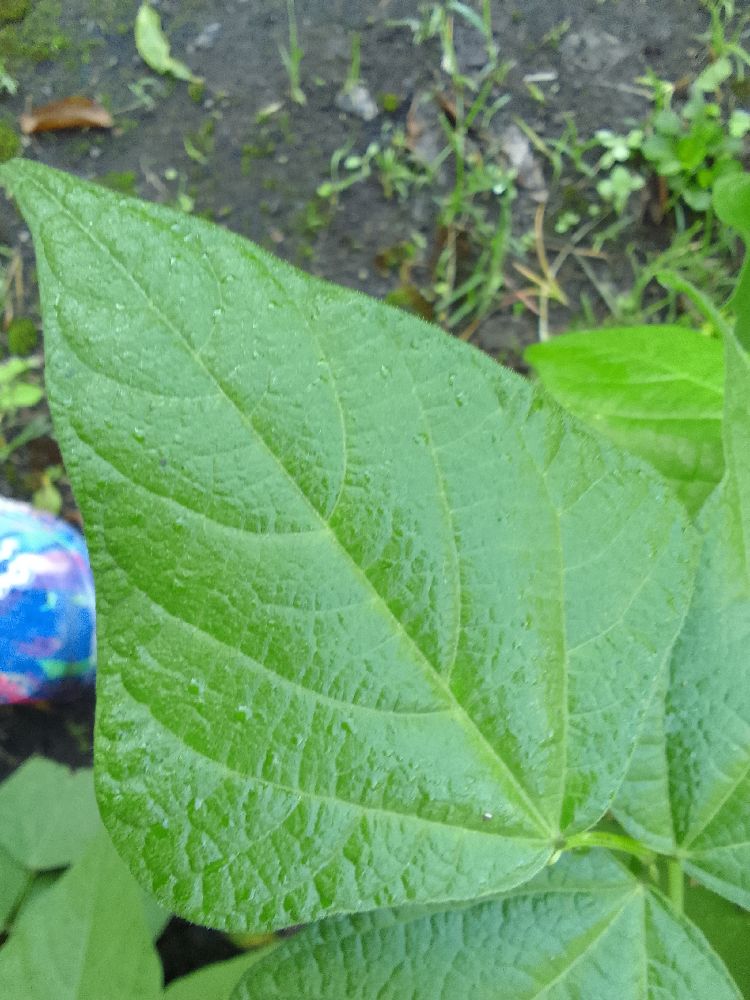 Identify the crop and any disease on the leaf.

common bean, healthy
